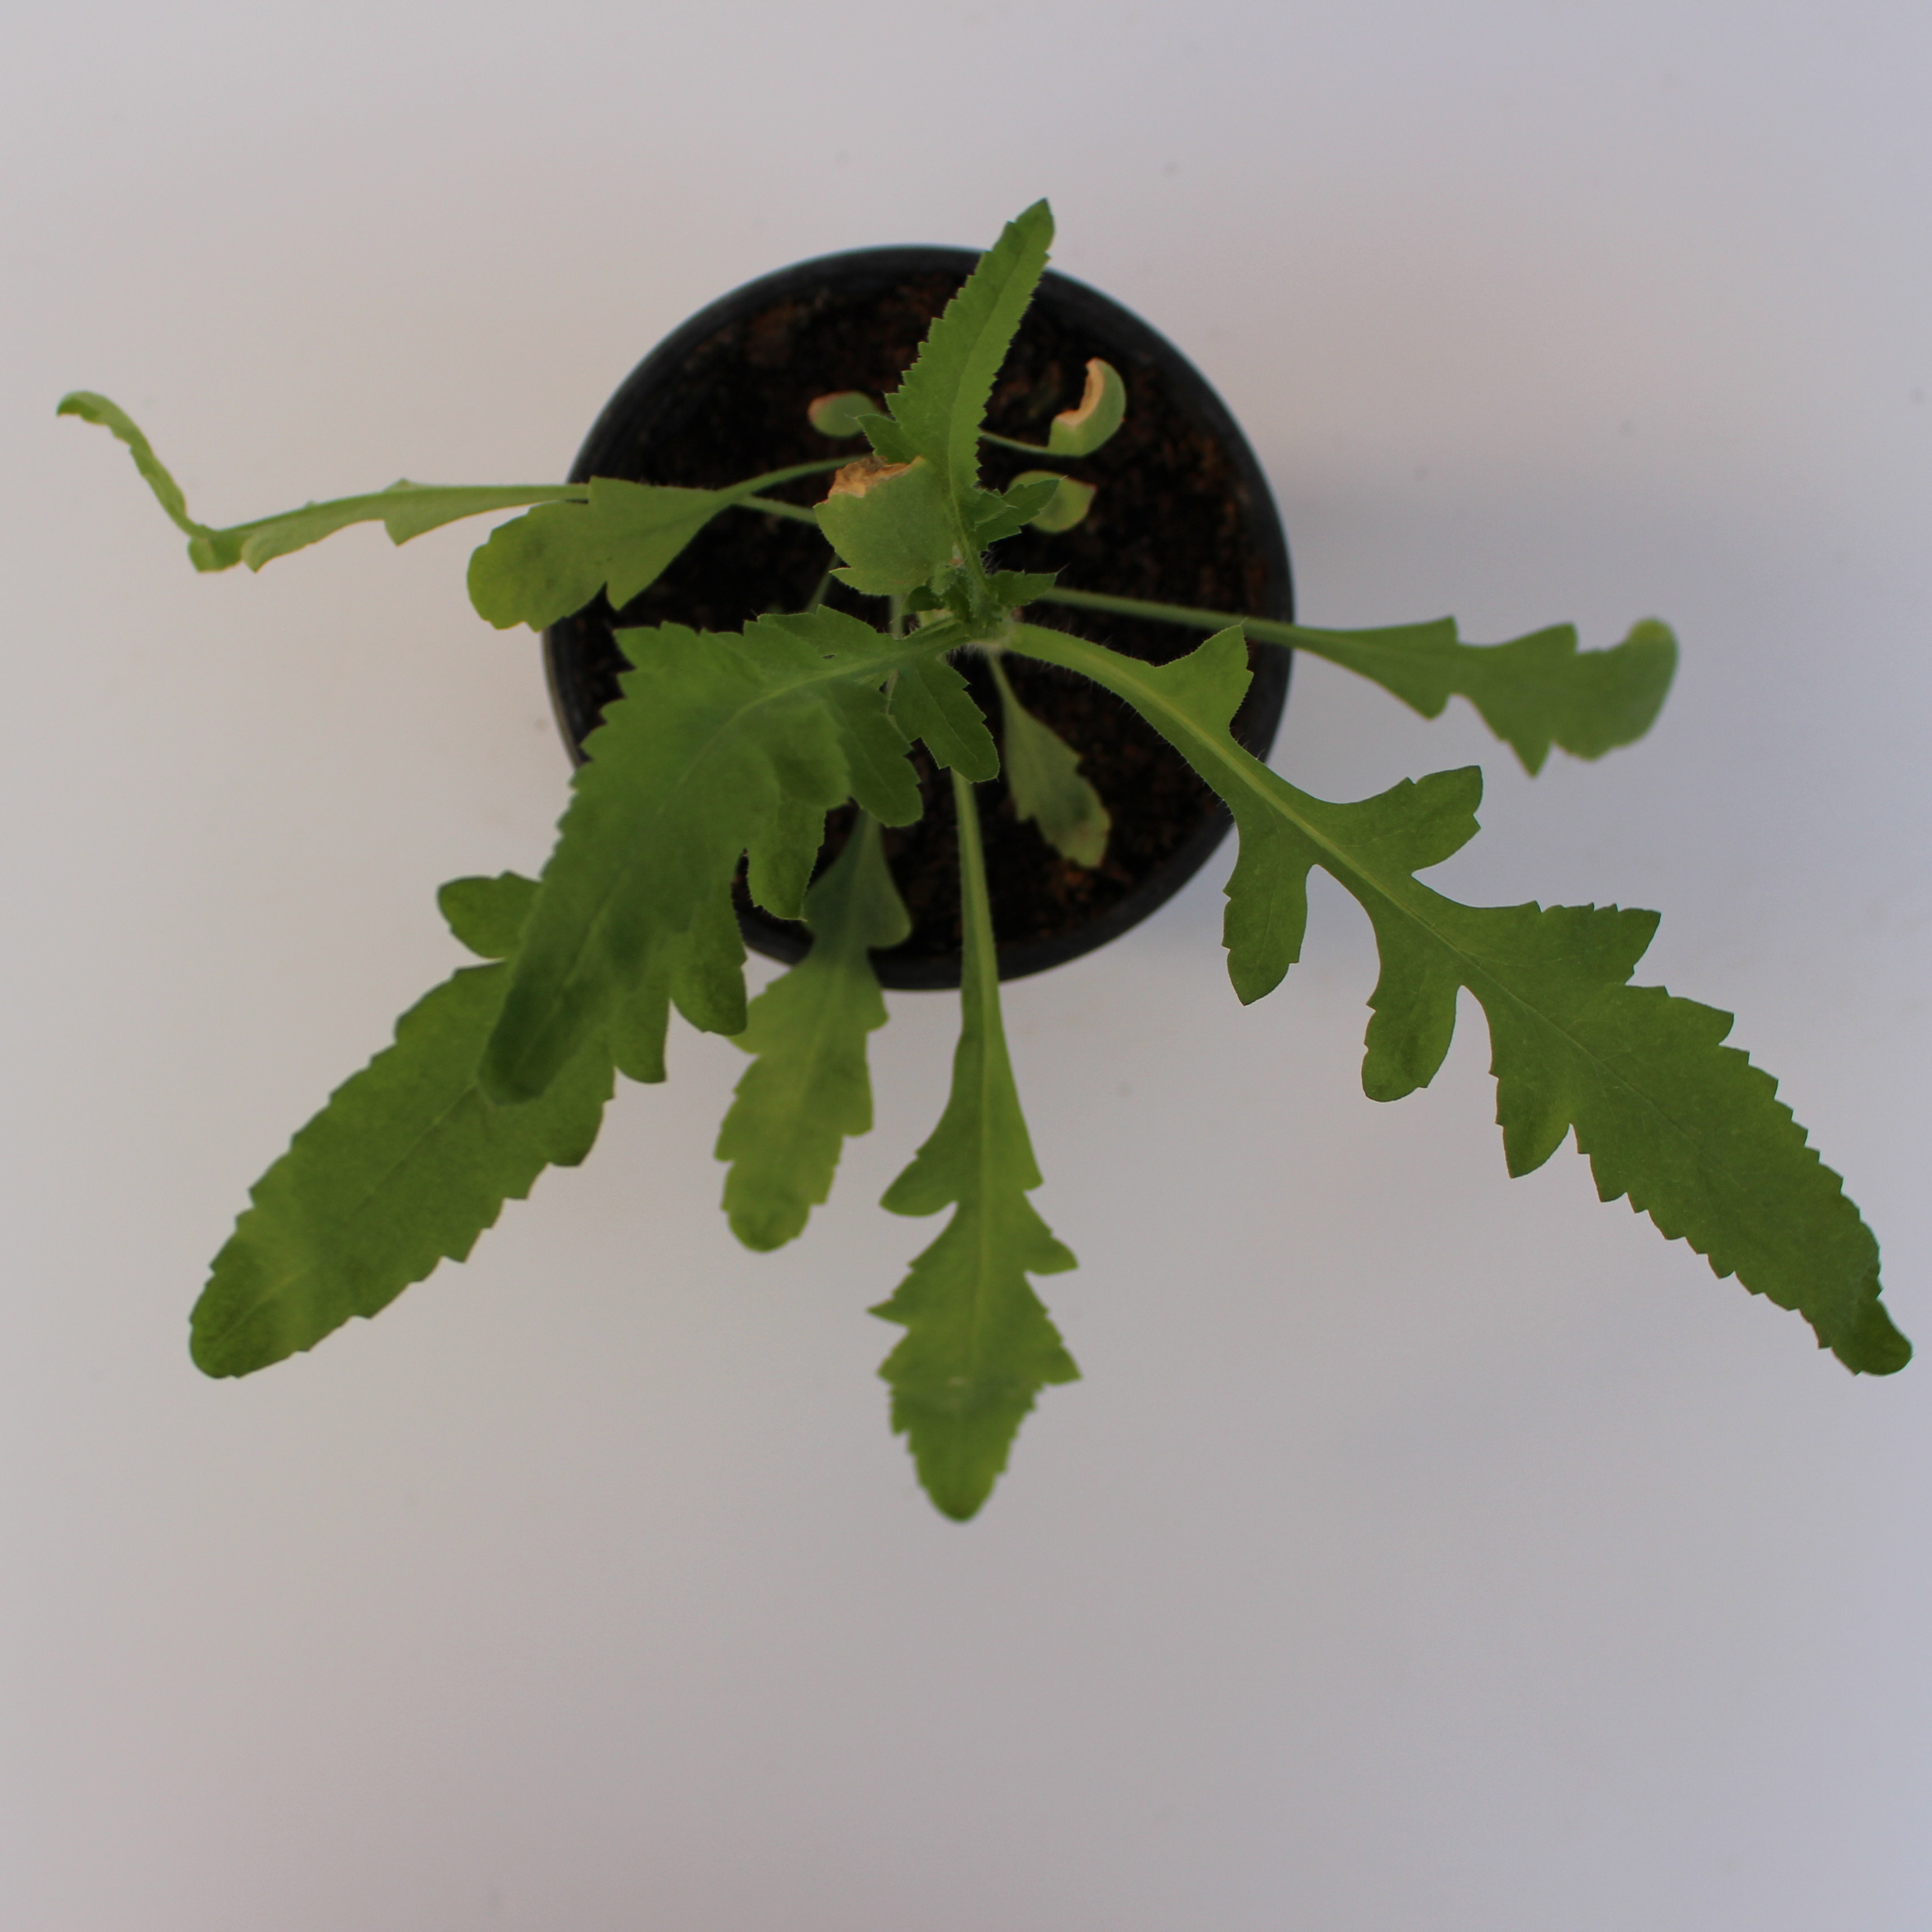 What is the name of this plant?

Papaver rhoeas
